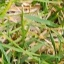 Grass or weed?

grass
